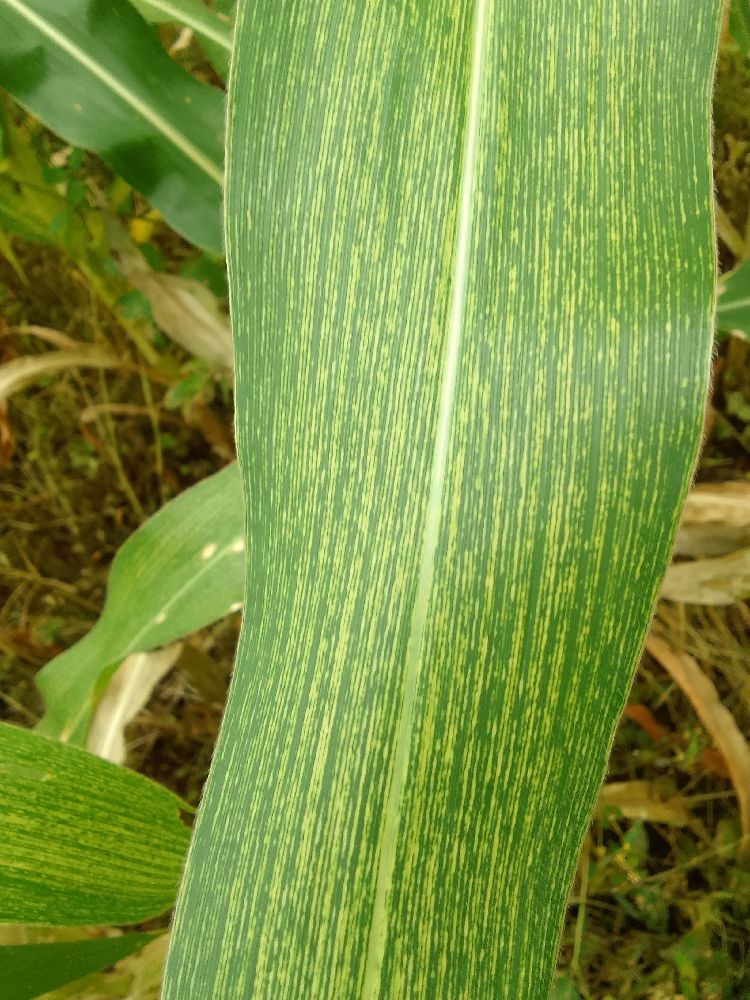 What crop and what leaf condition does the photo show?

maize, healthy
